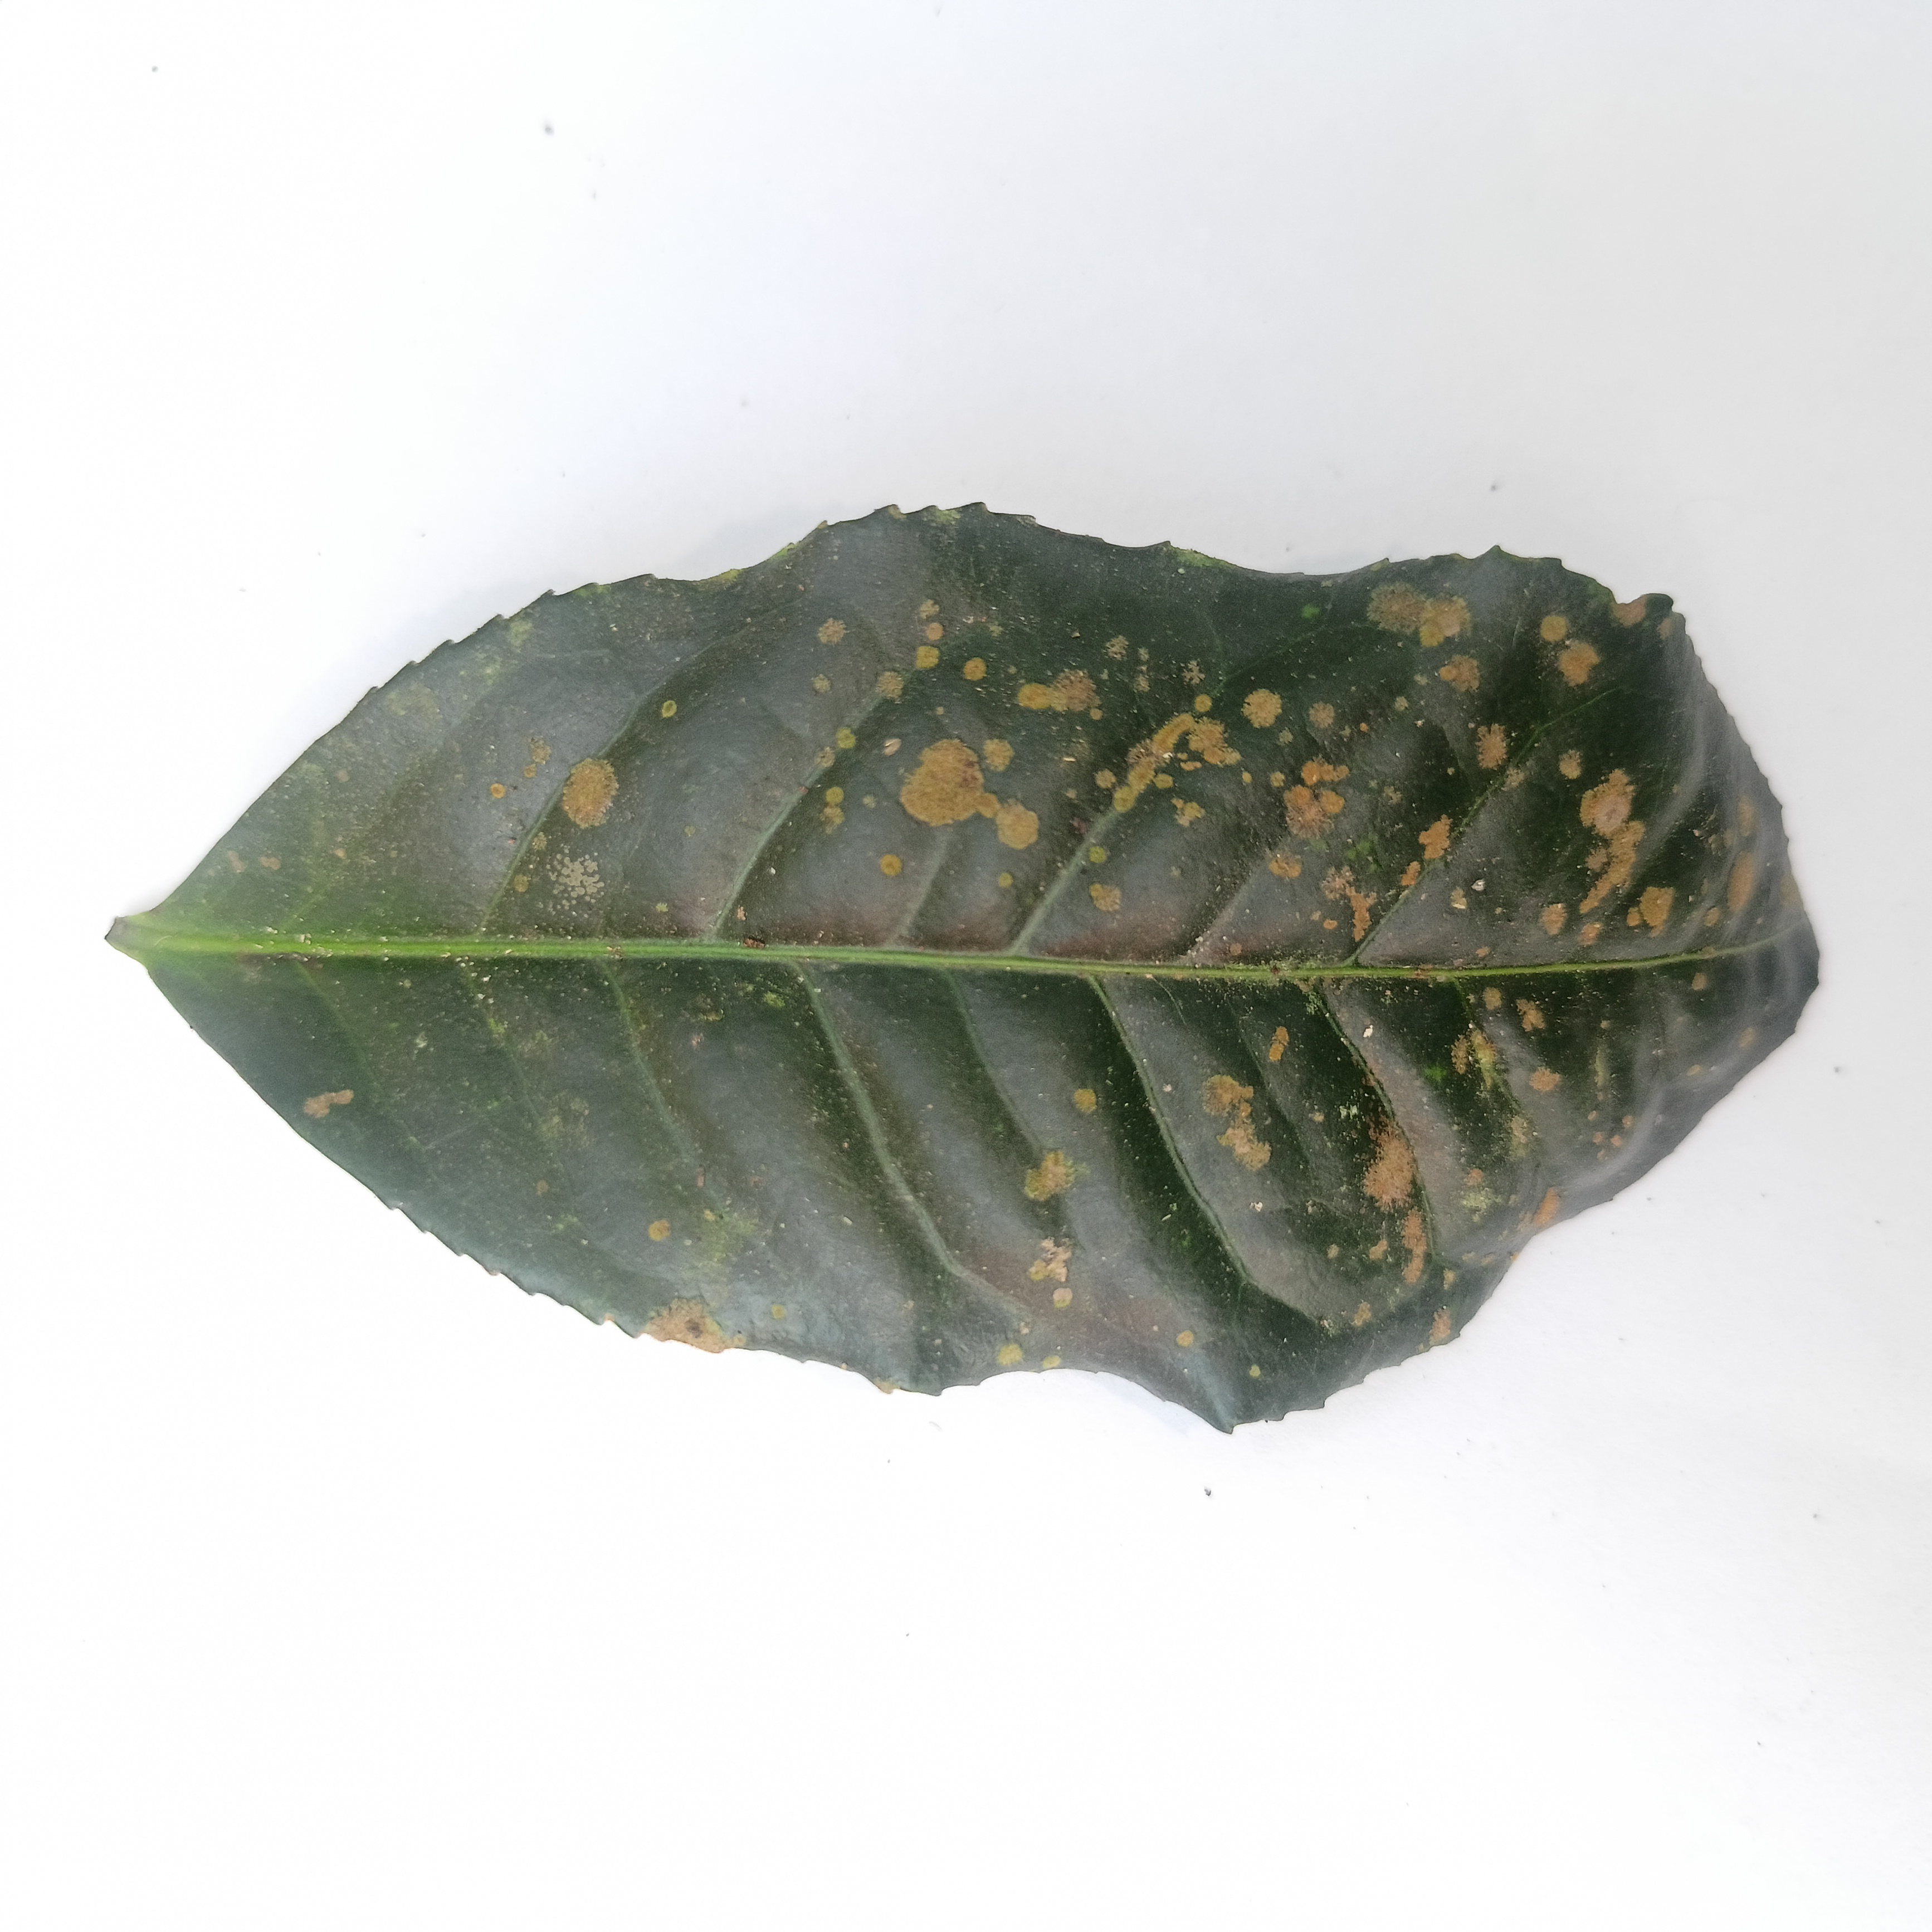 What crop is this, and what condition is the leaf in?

tea, algal leaf
